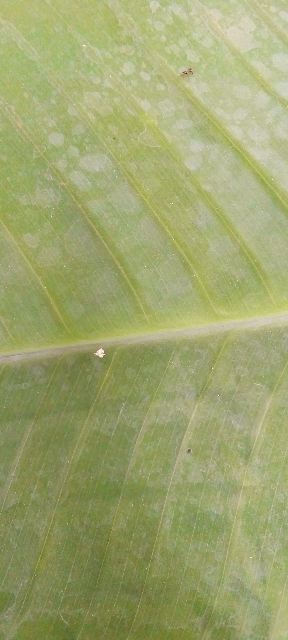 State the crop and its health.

banana, healthy
